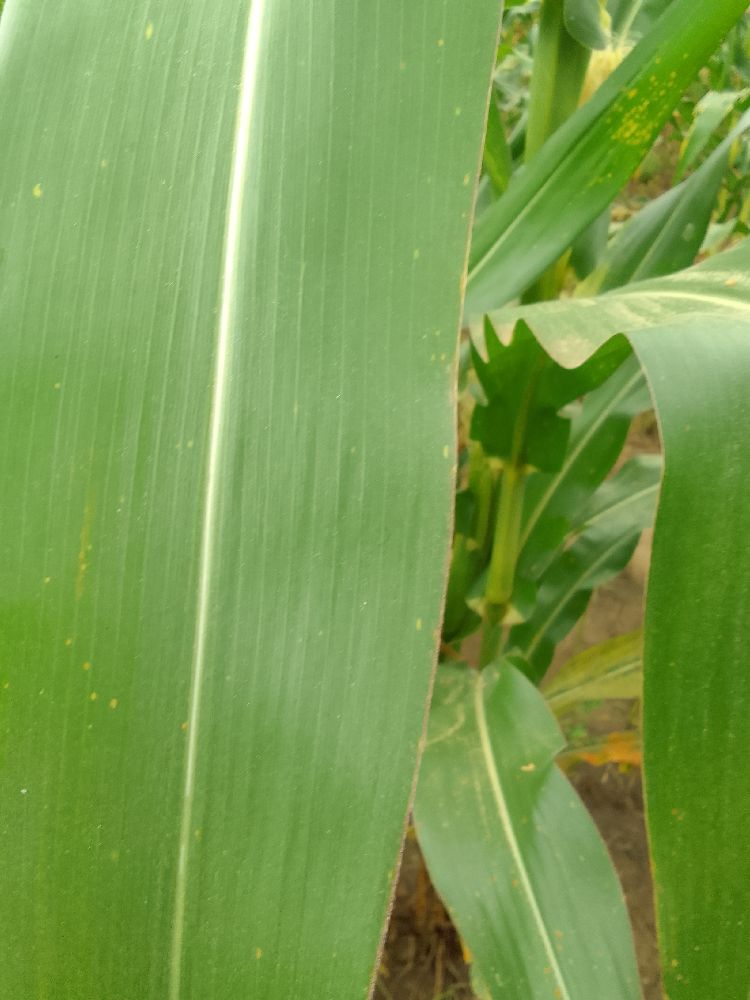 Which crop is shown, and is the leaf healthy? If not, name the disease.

maize, healthy
